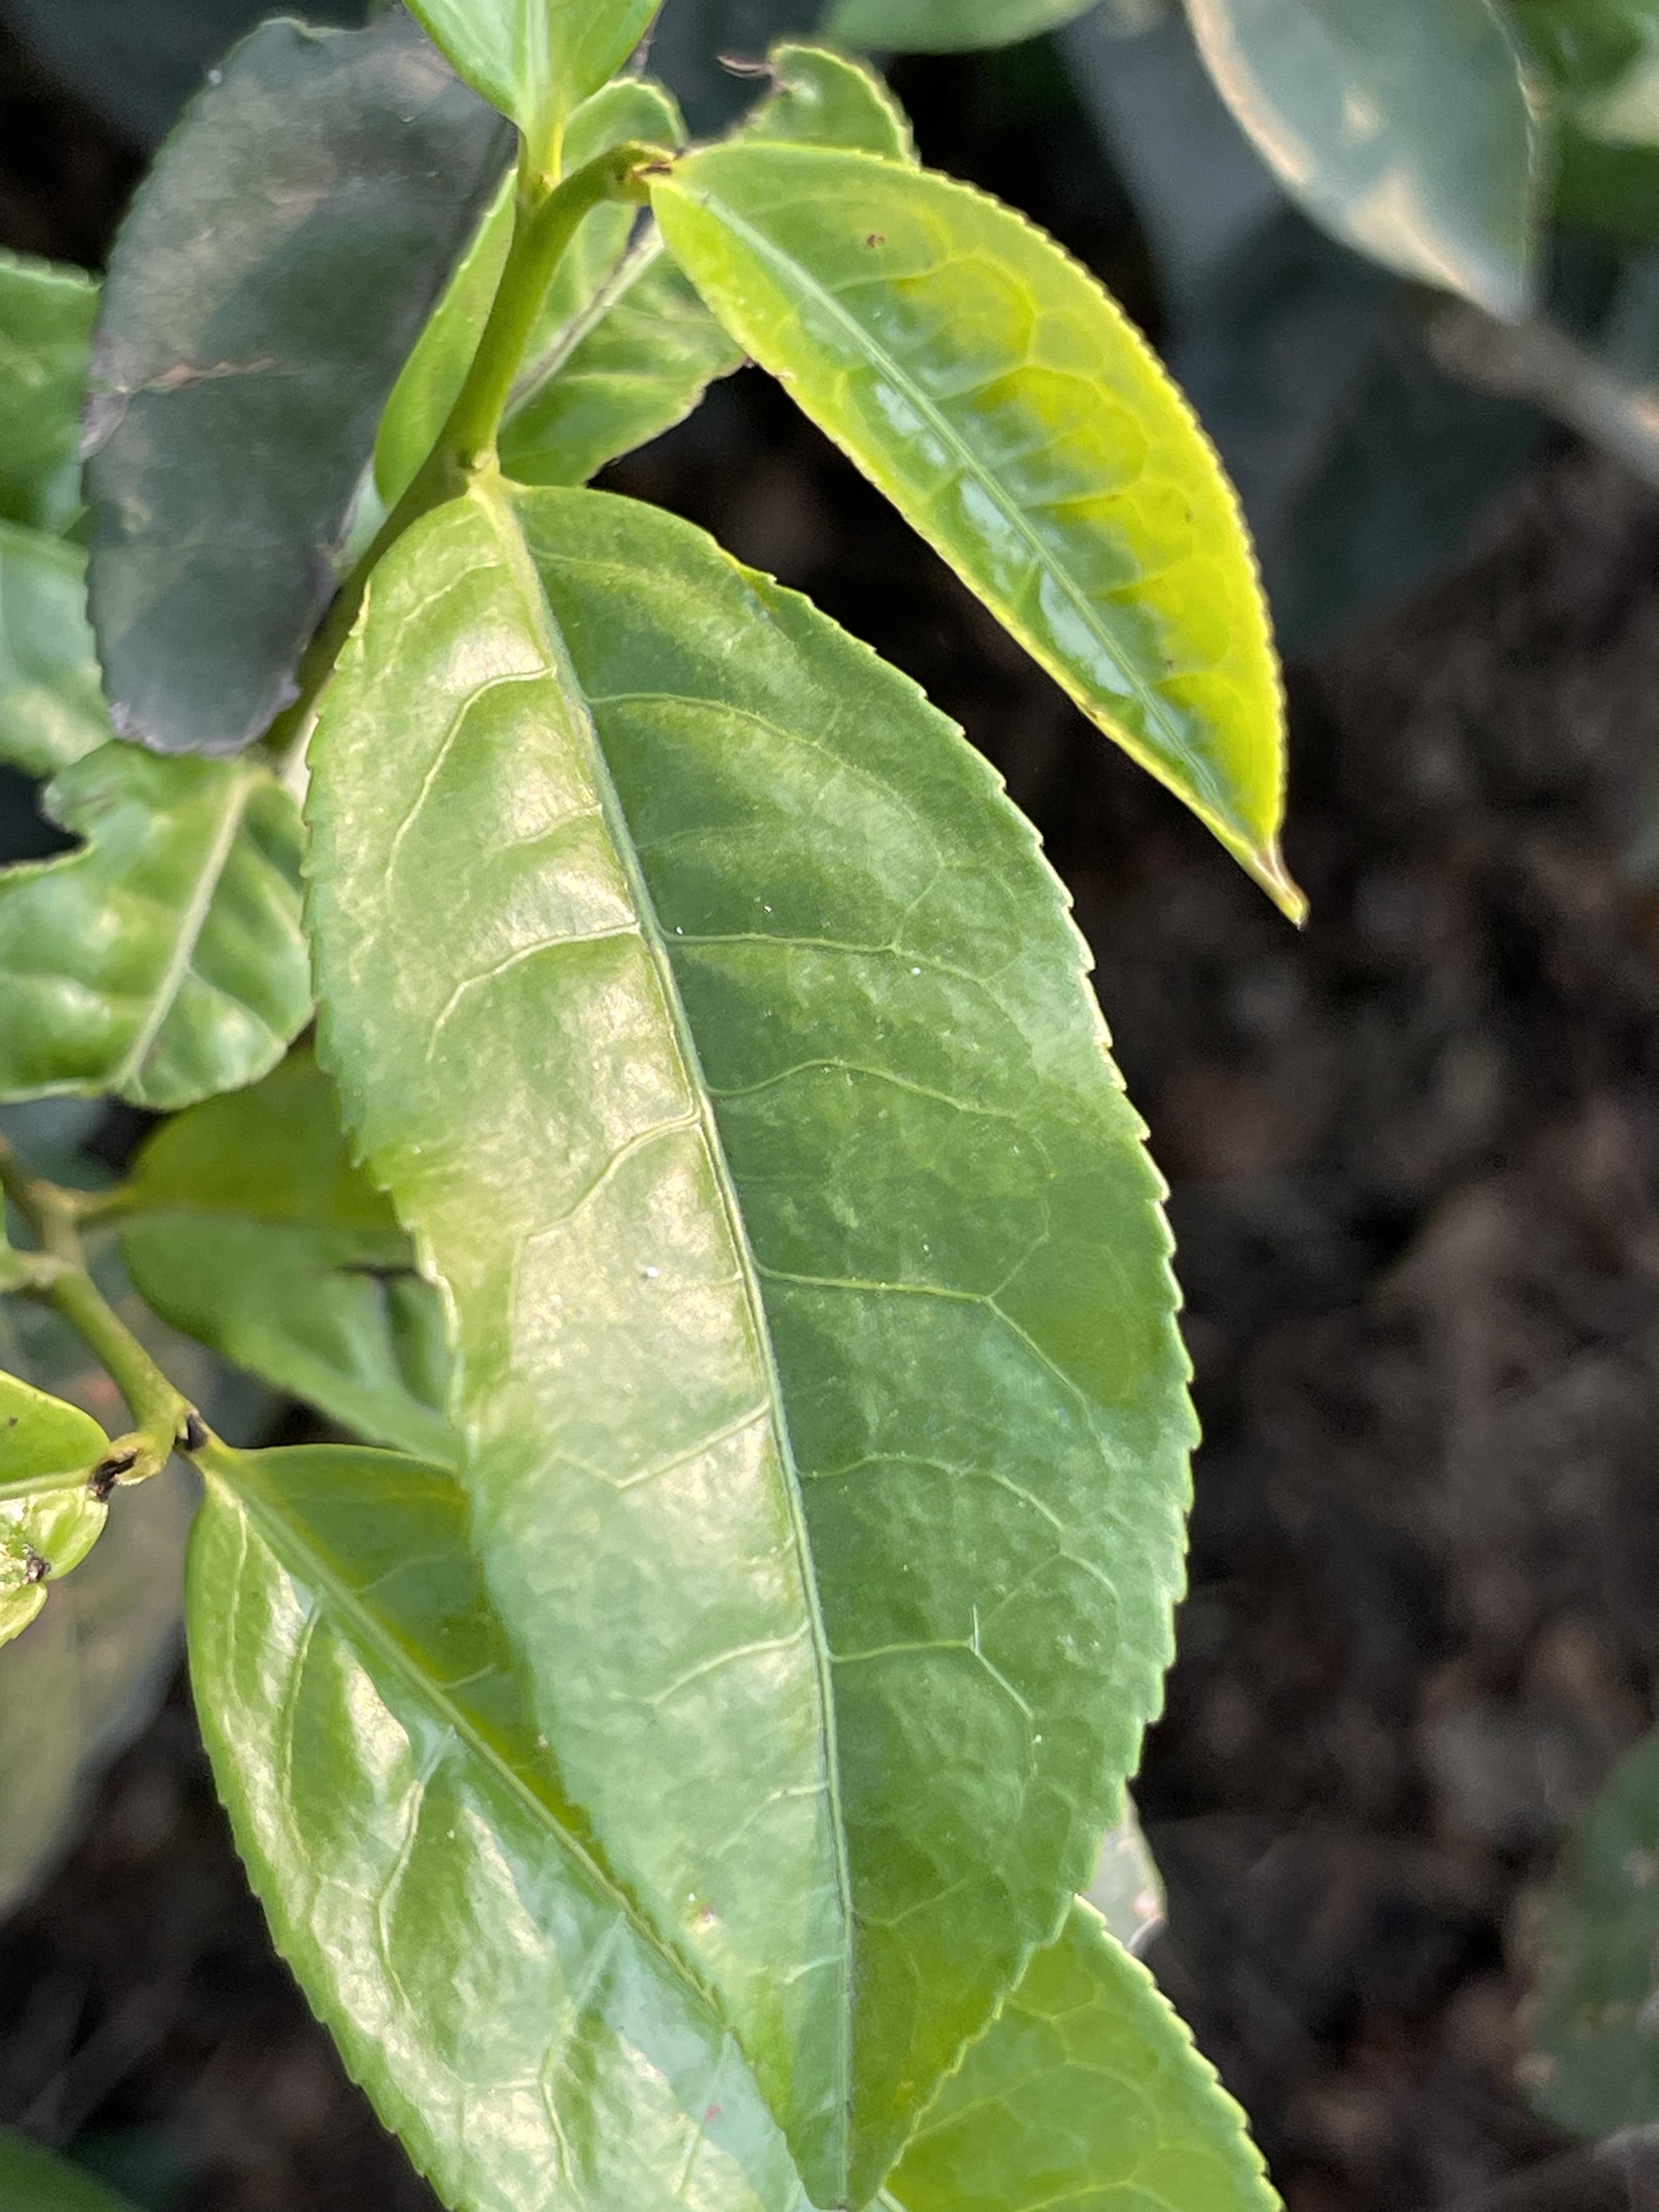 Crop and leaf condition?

tea, healthy leaf
